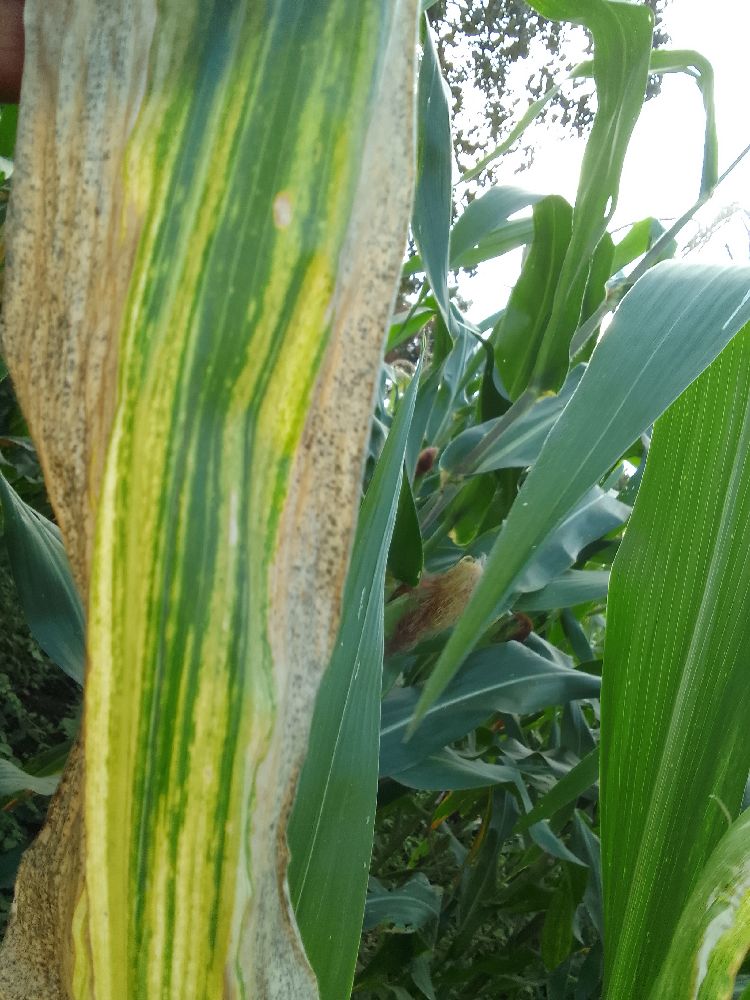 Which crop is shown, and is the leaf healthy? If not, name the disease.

maize, maize lethal necrosis
